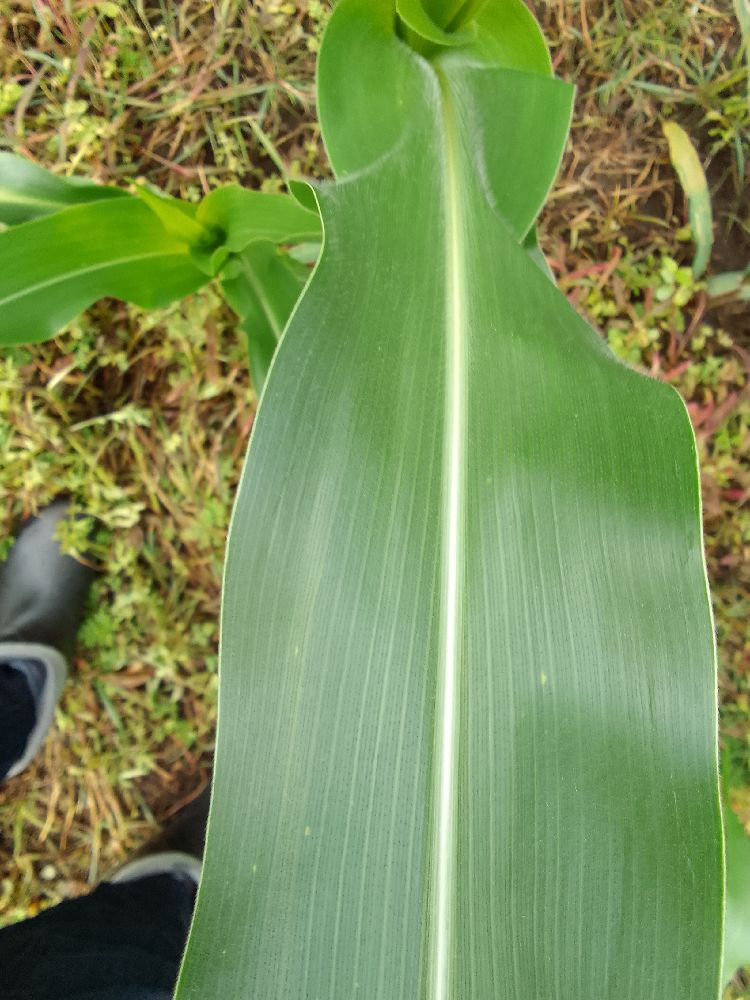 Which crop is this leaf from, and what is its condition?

maize, healthy
